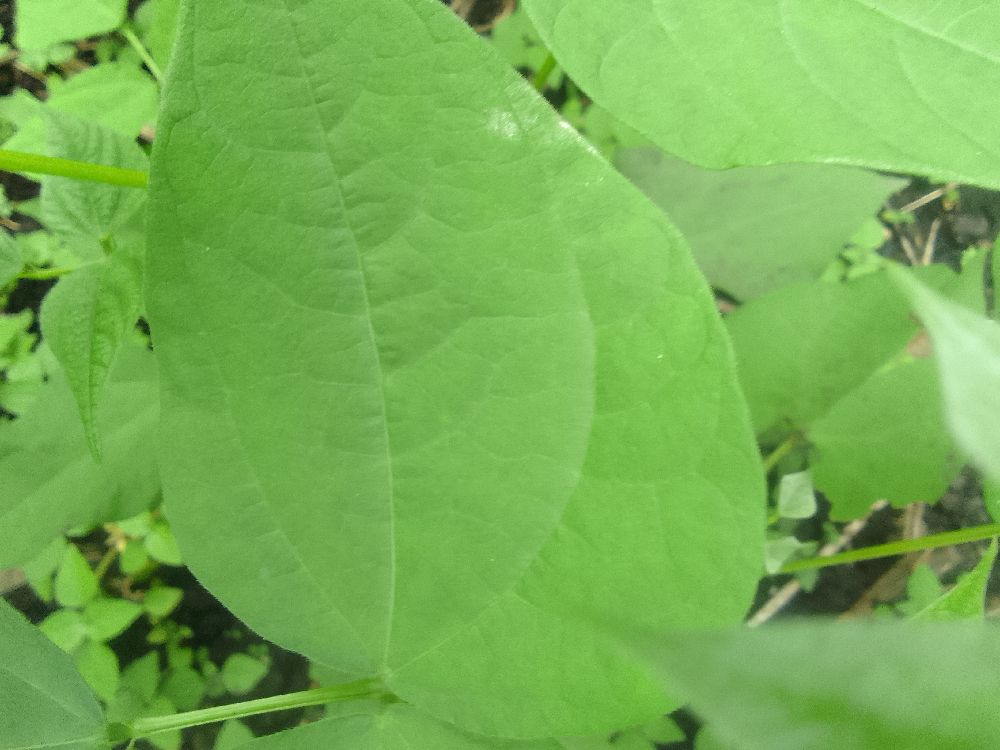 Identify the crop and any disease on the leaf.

common bean, healthy
